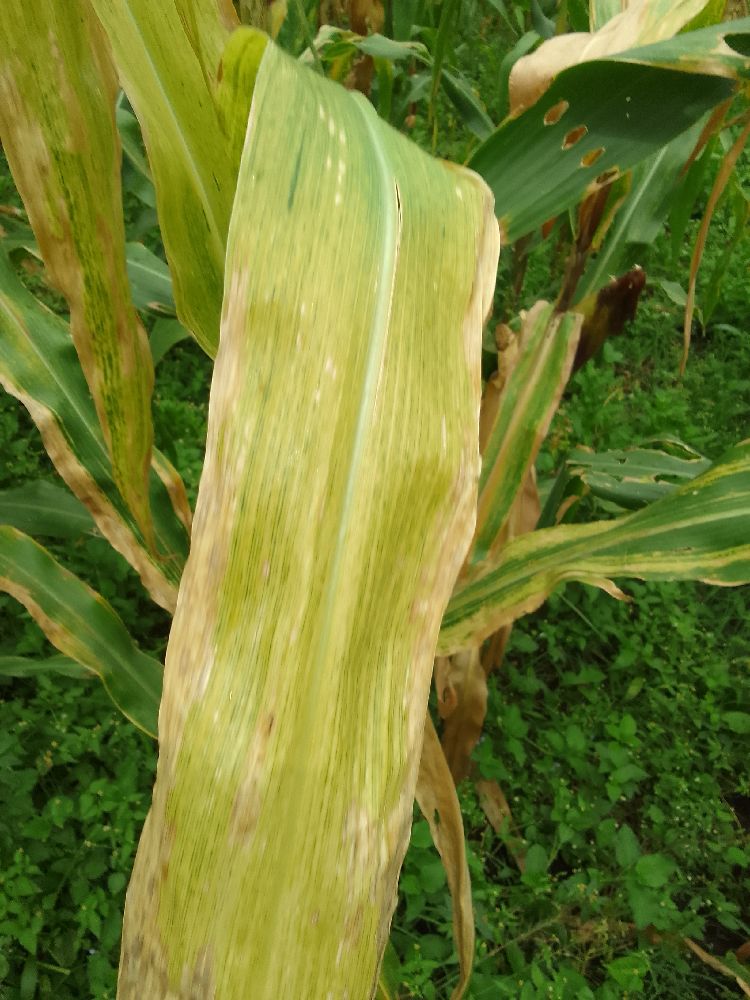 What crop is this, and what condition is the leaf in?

maize, maize lethal necrosis
